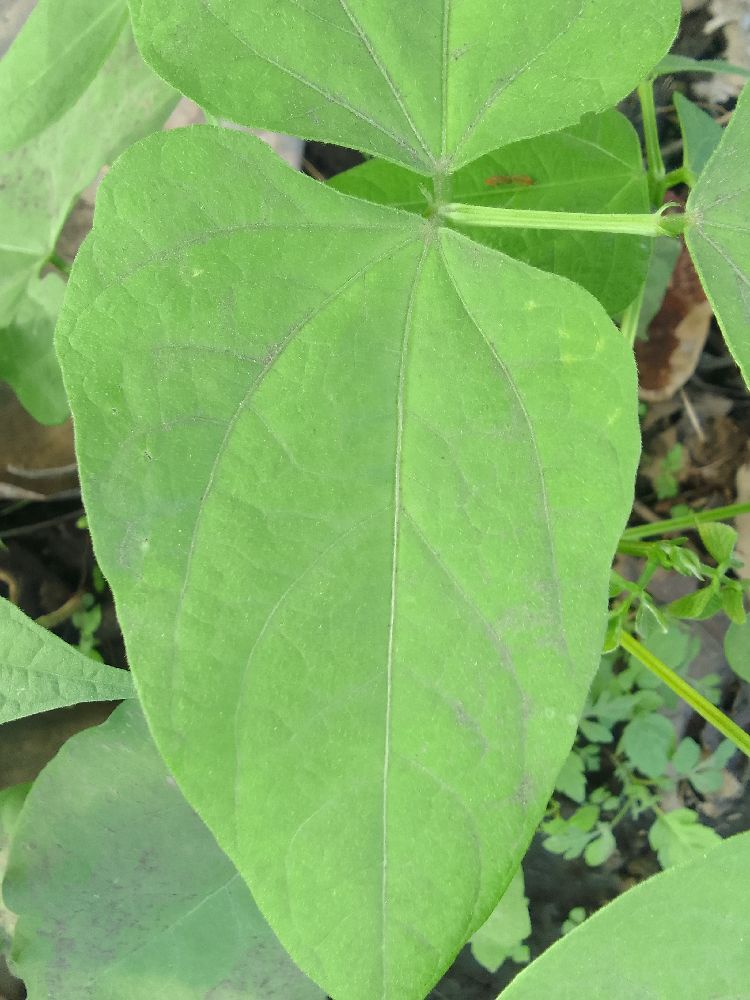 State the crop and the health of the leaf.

common bean, healthy
